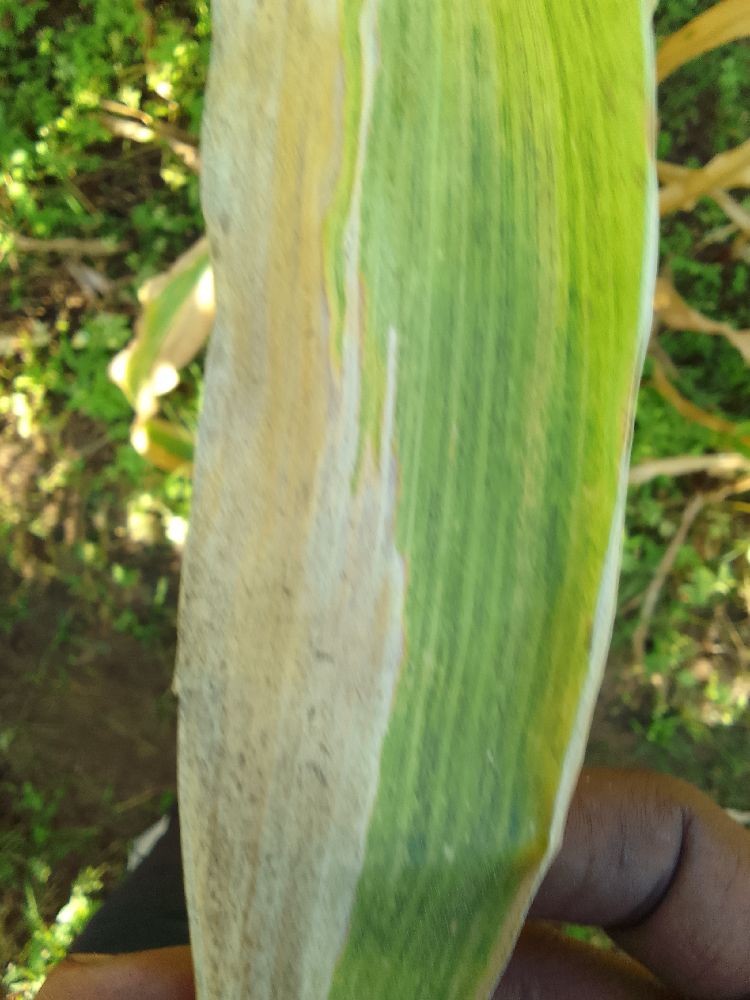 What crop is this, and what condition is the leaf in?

maize, maize lethal necrosis
